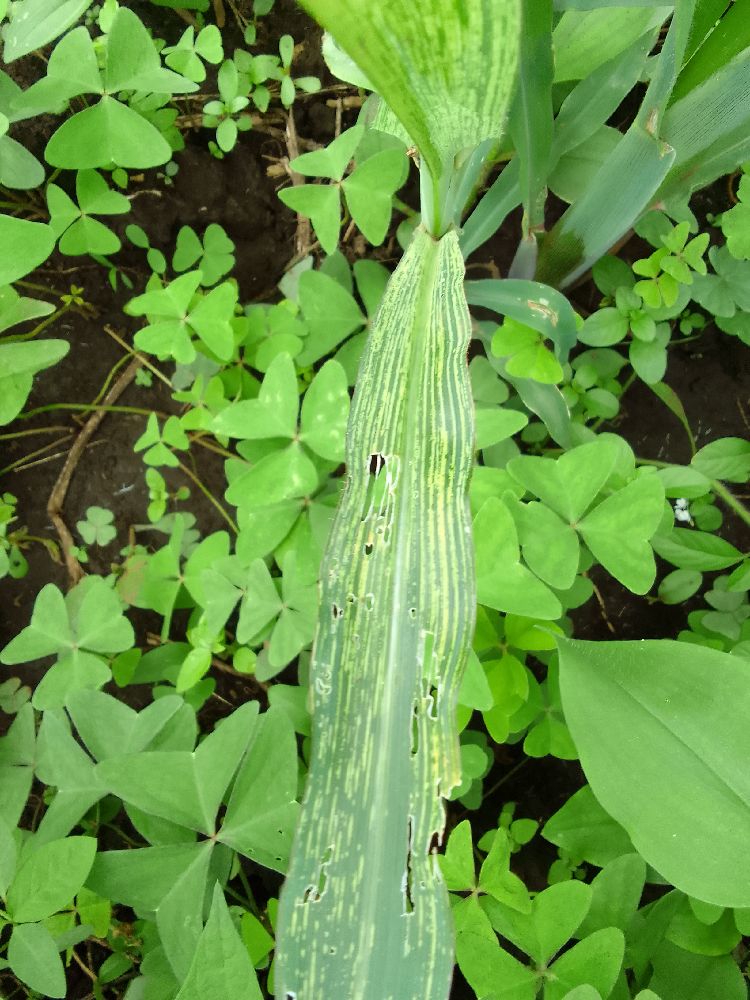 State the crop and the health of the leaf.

maize, maize streak virus
